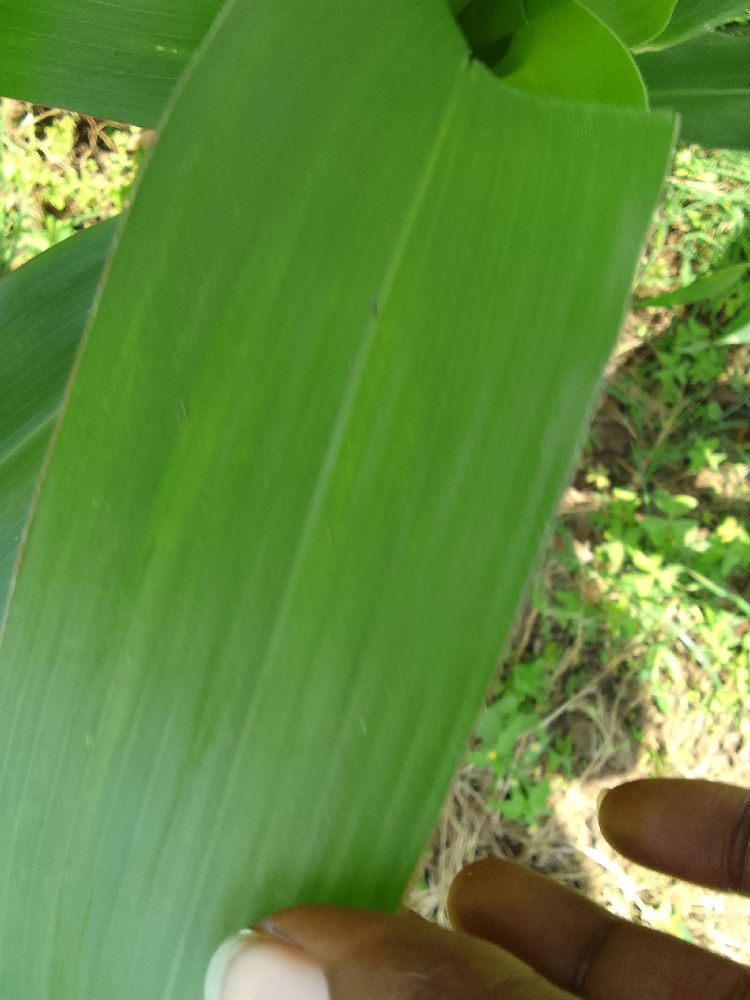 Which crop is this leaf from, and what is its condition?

maize, healthy
